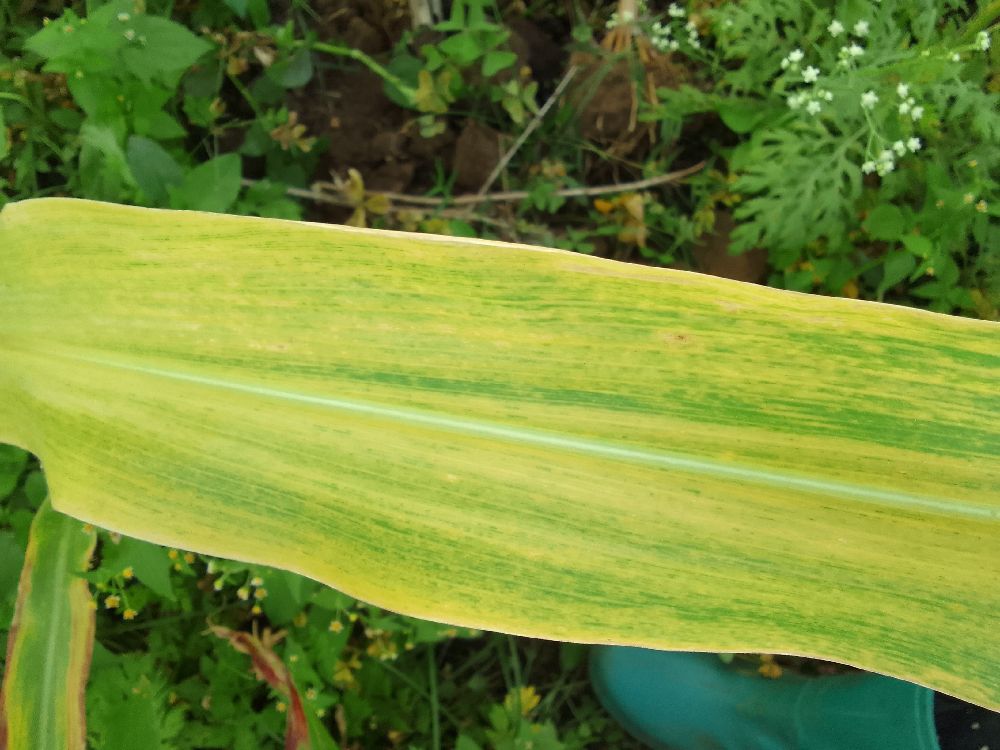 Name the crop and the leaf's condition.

maize, maize lethal necrosis
